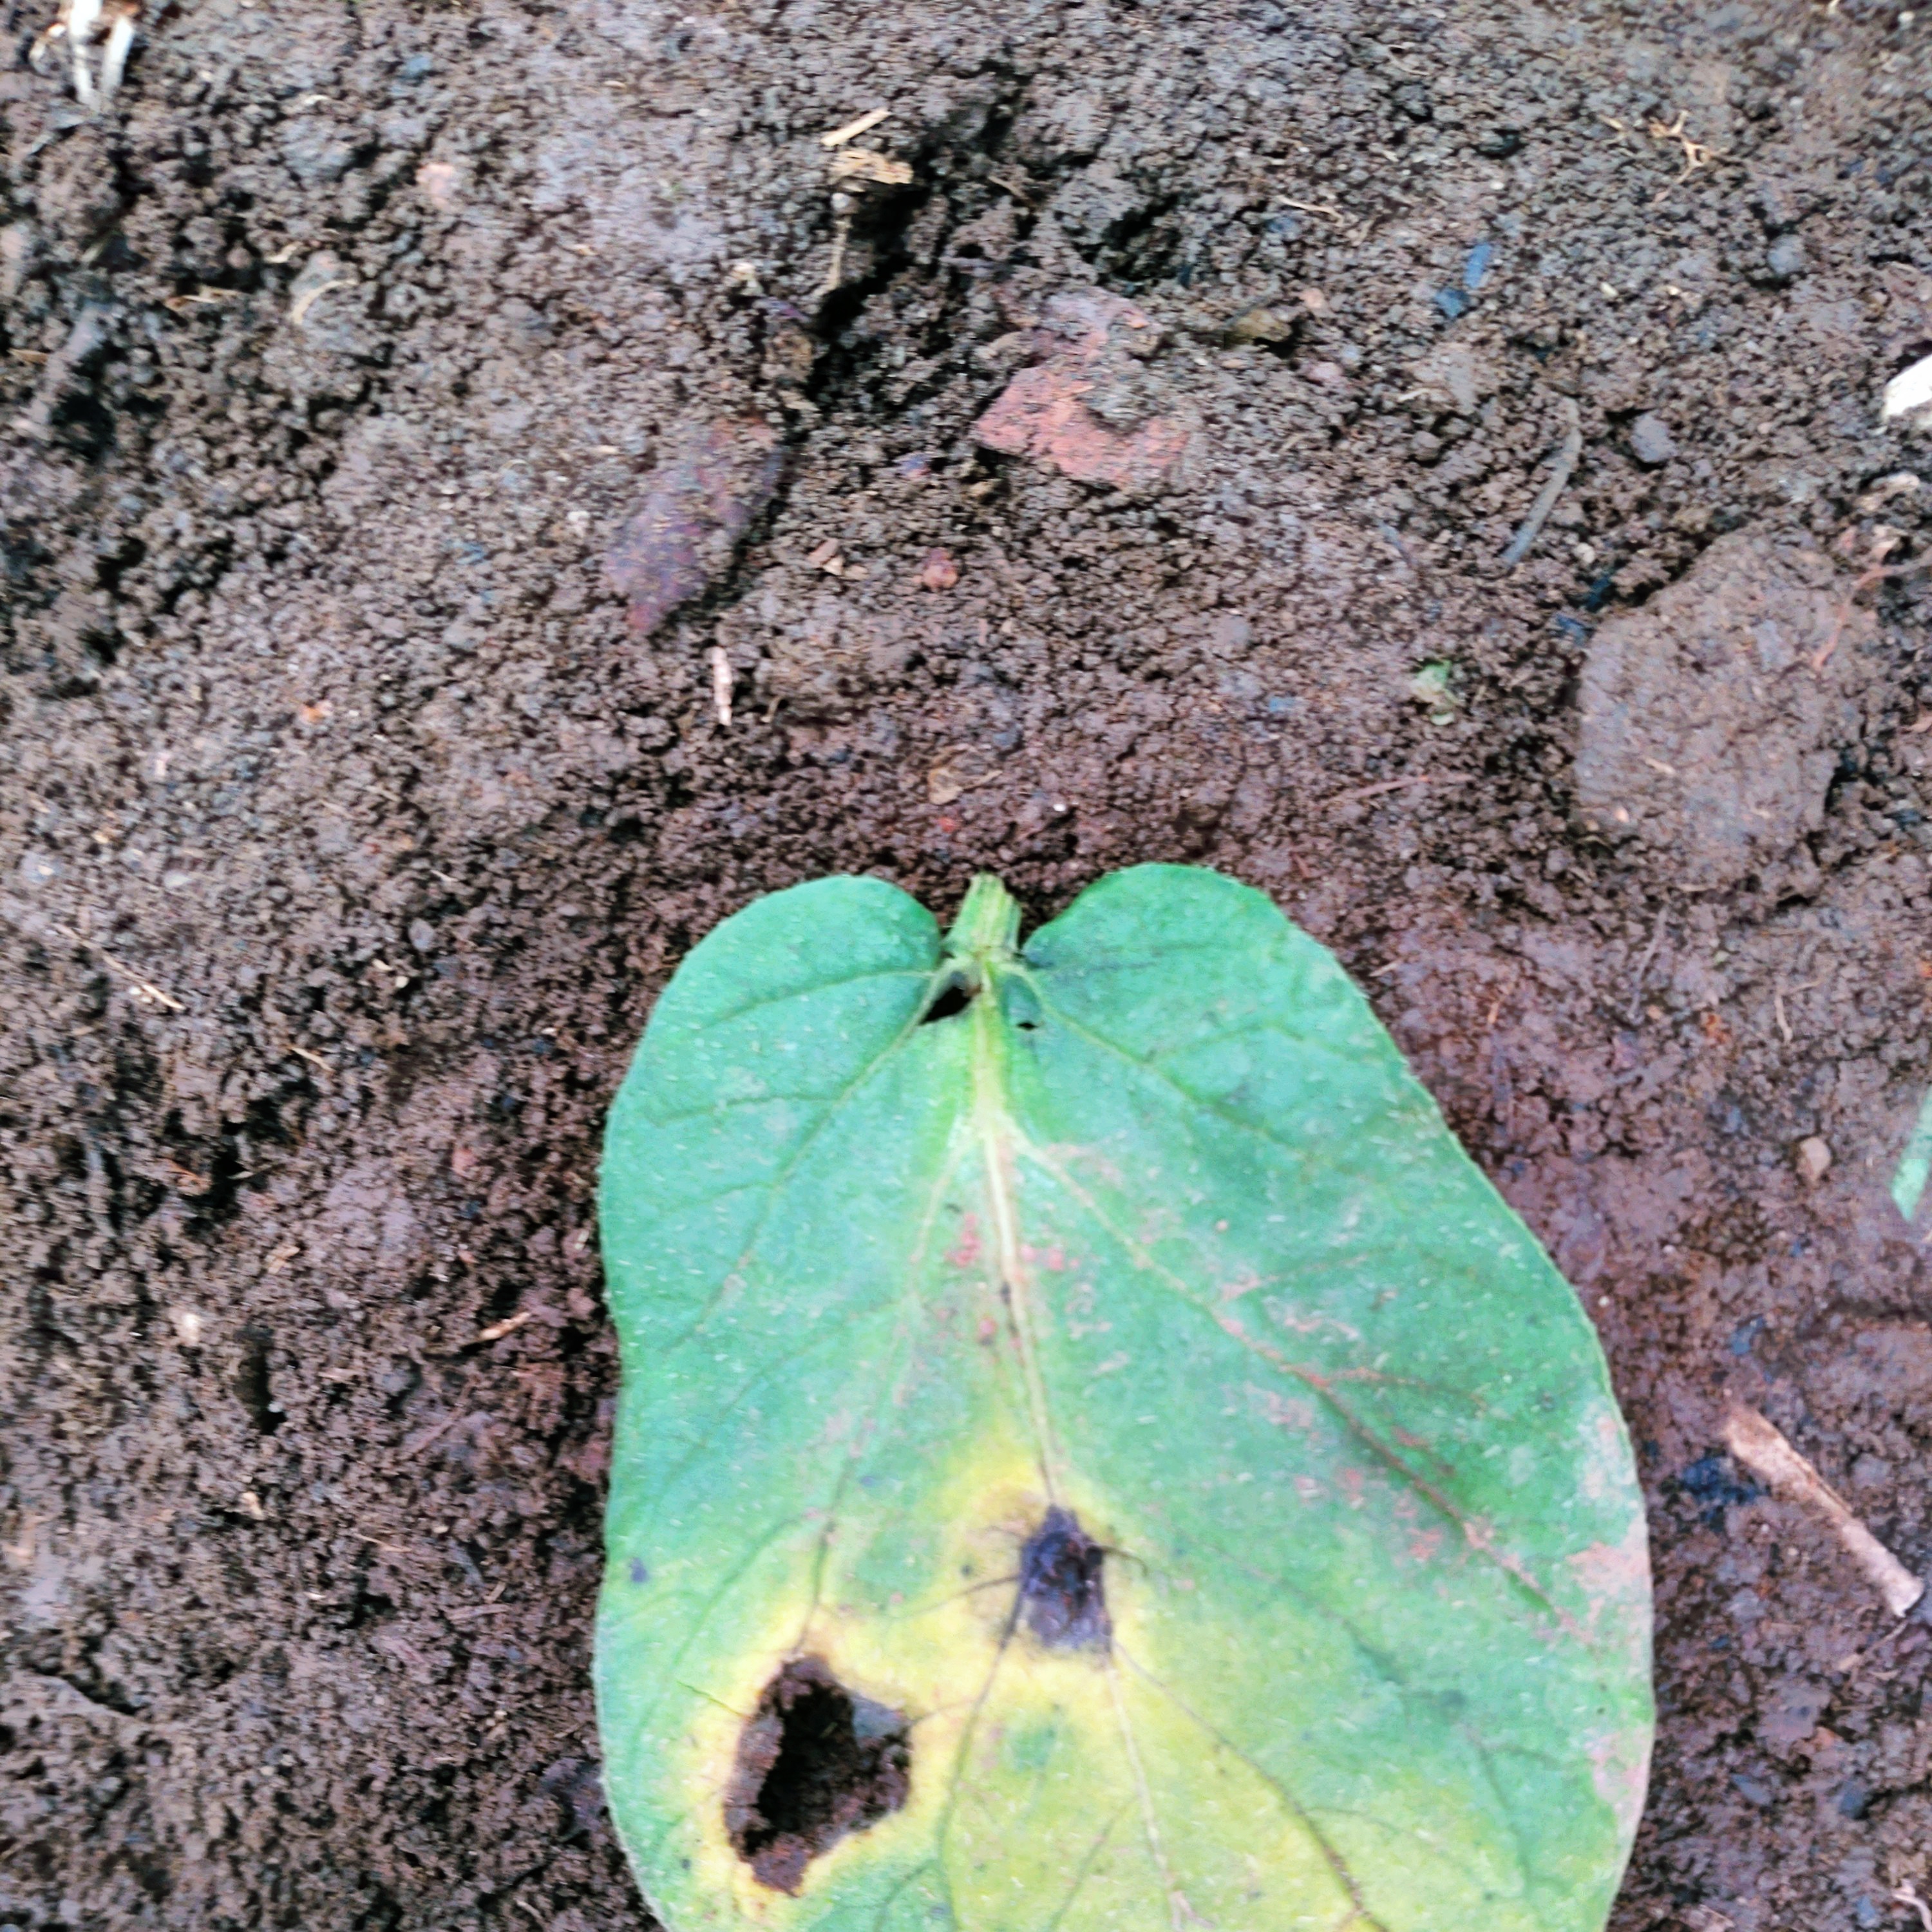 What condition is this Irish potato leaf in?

late blight
